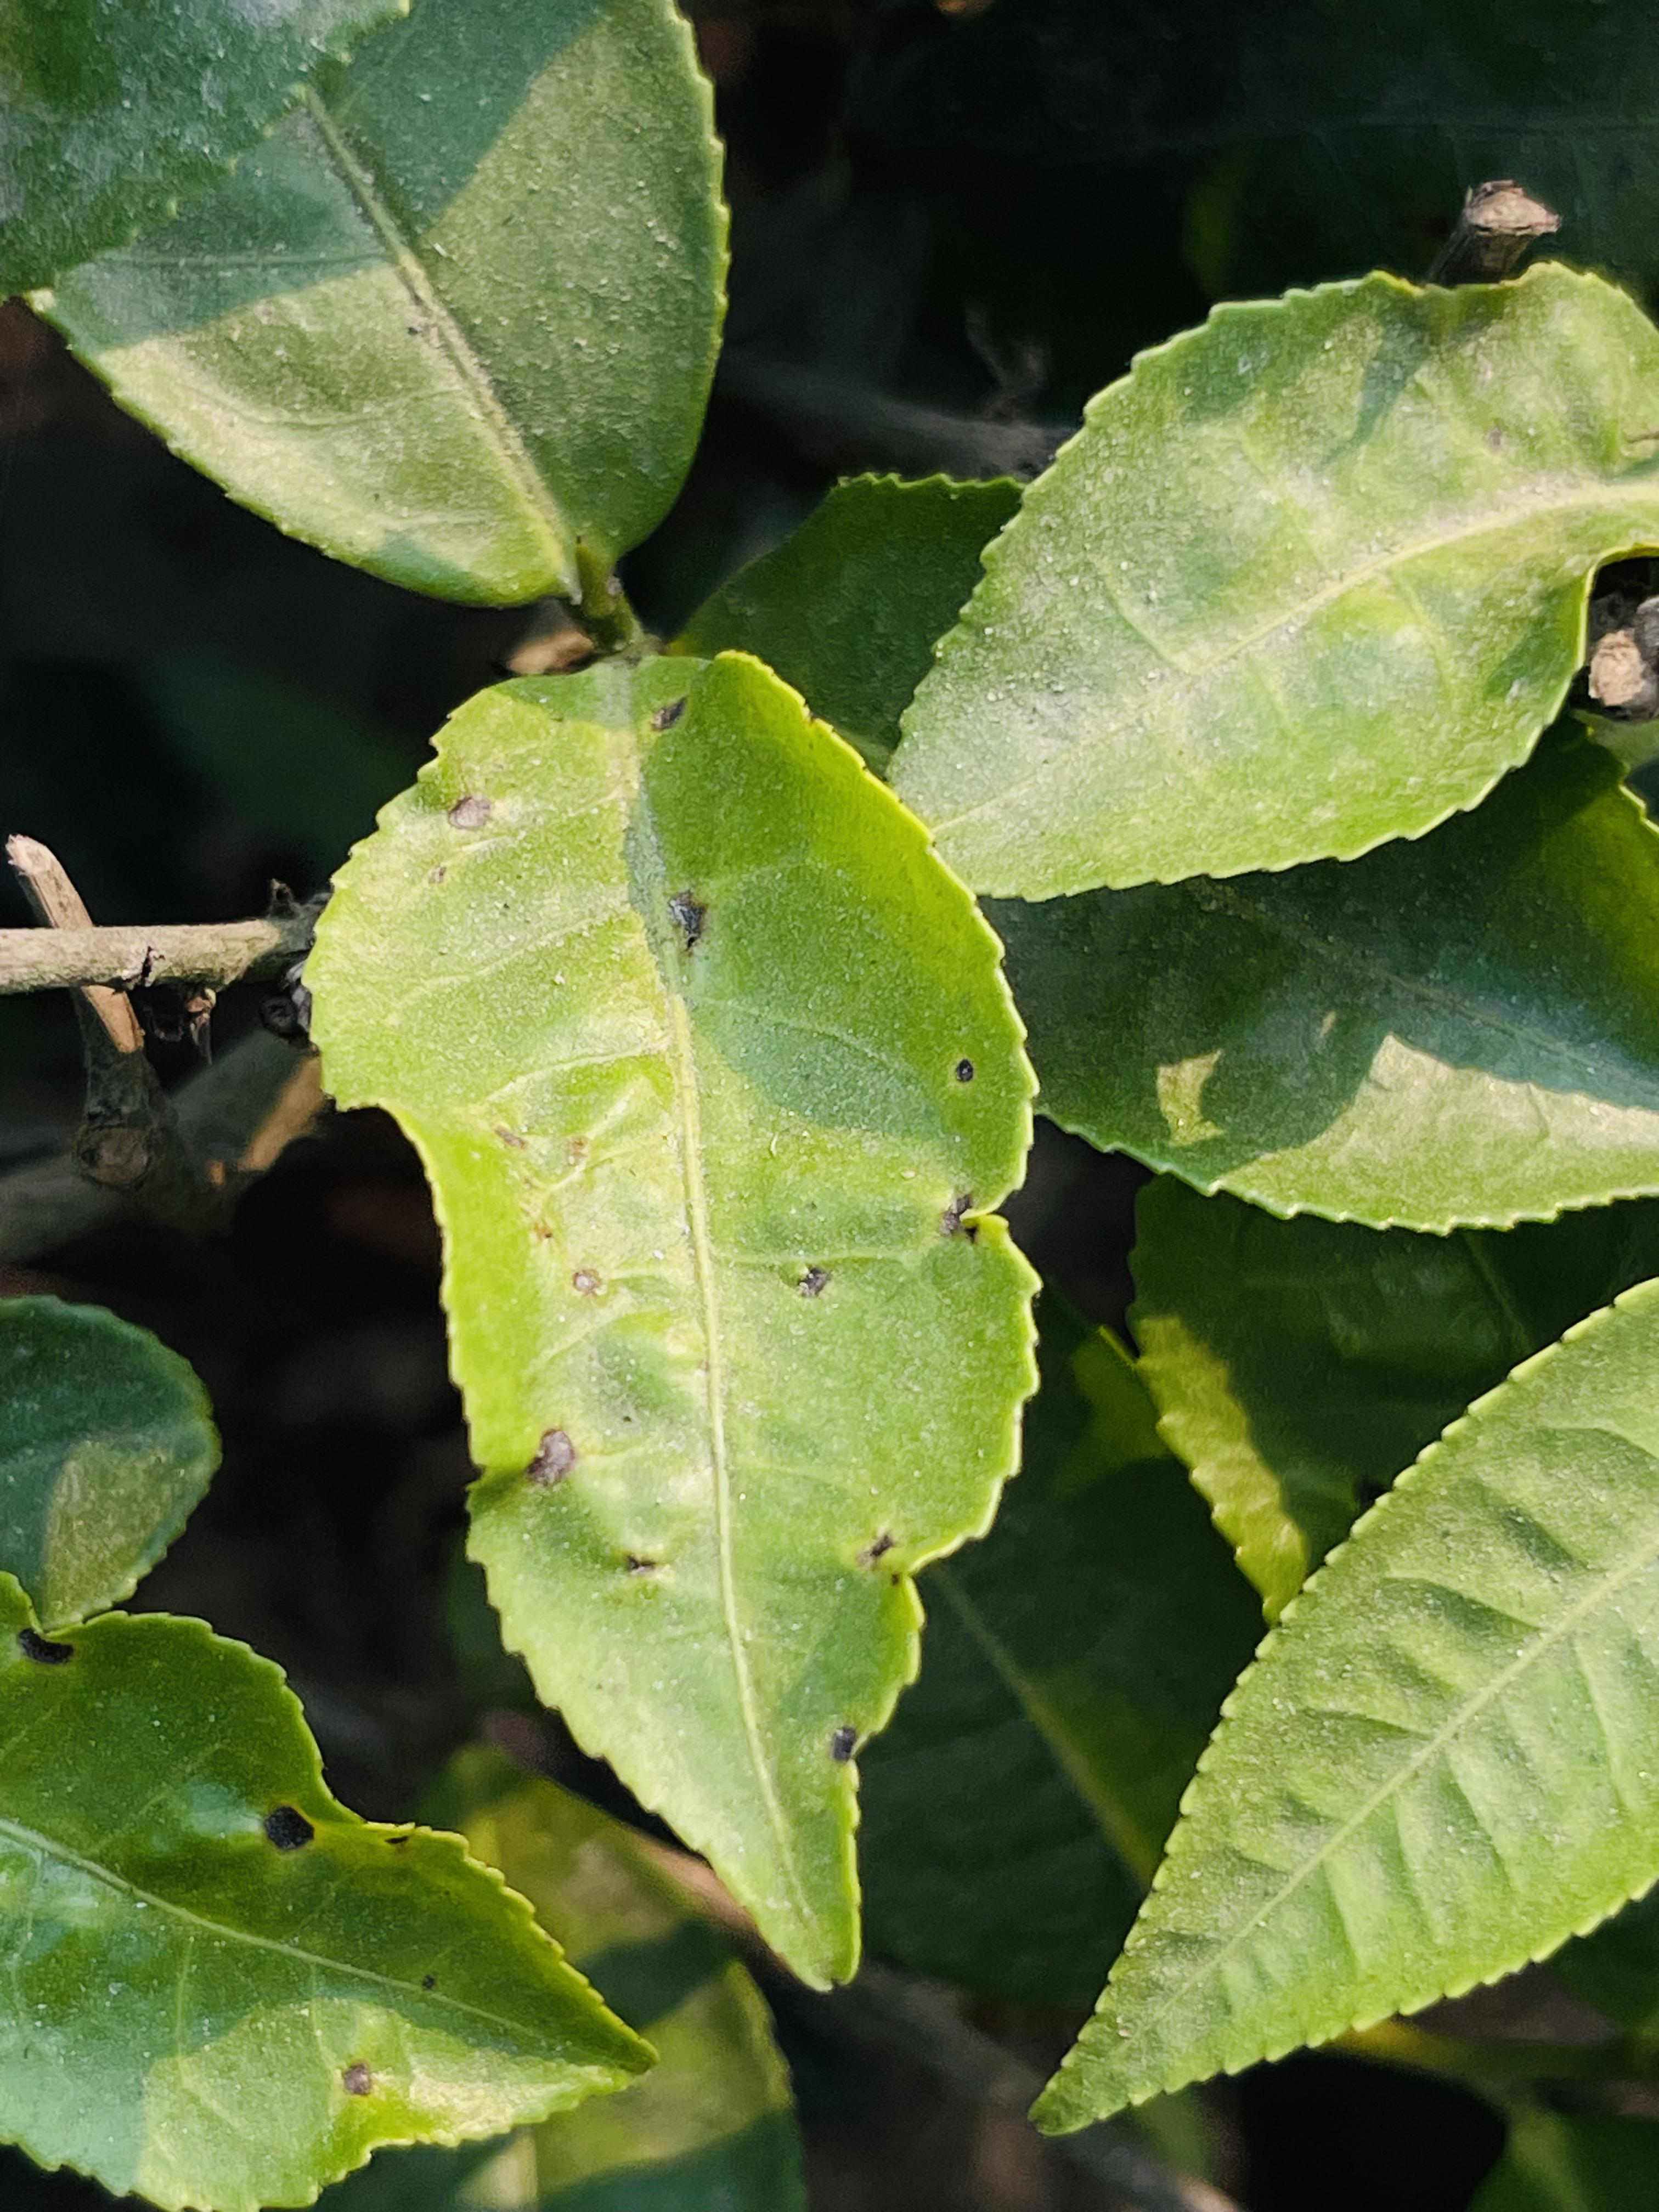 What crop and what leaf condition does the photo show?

tea, helopeltis
